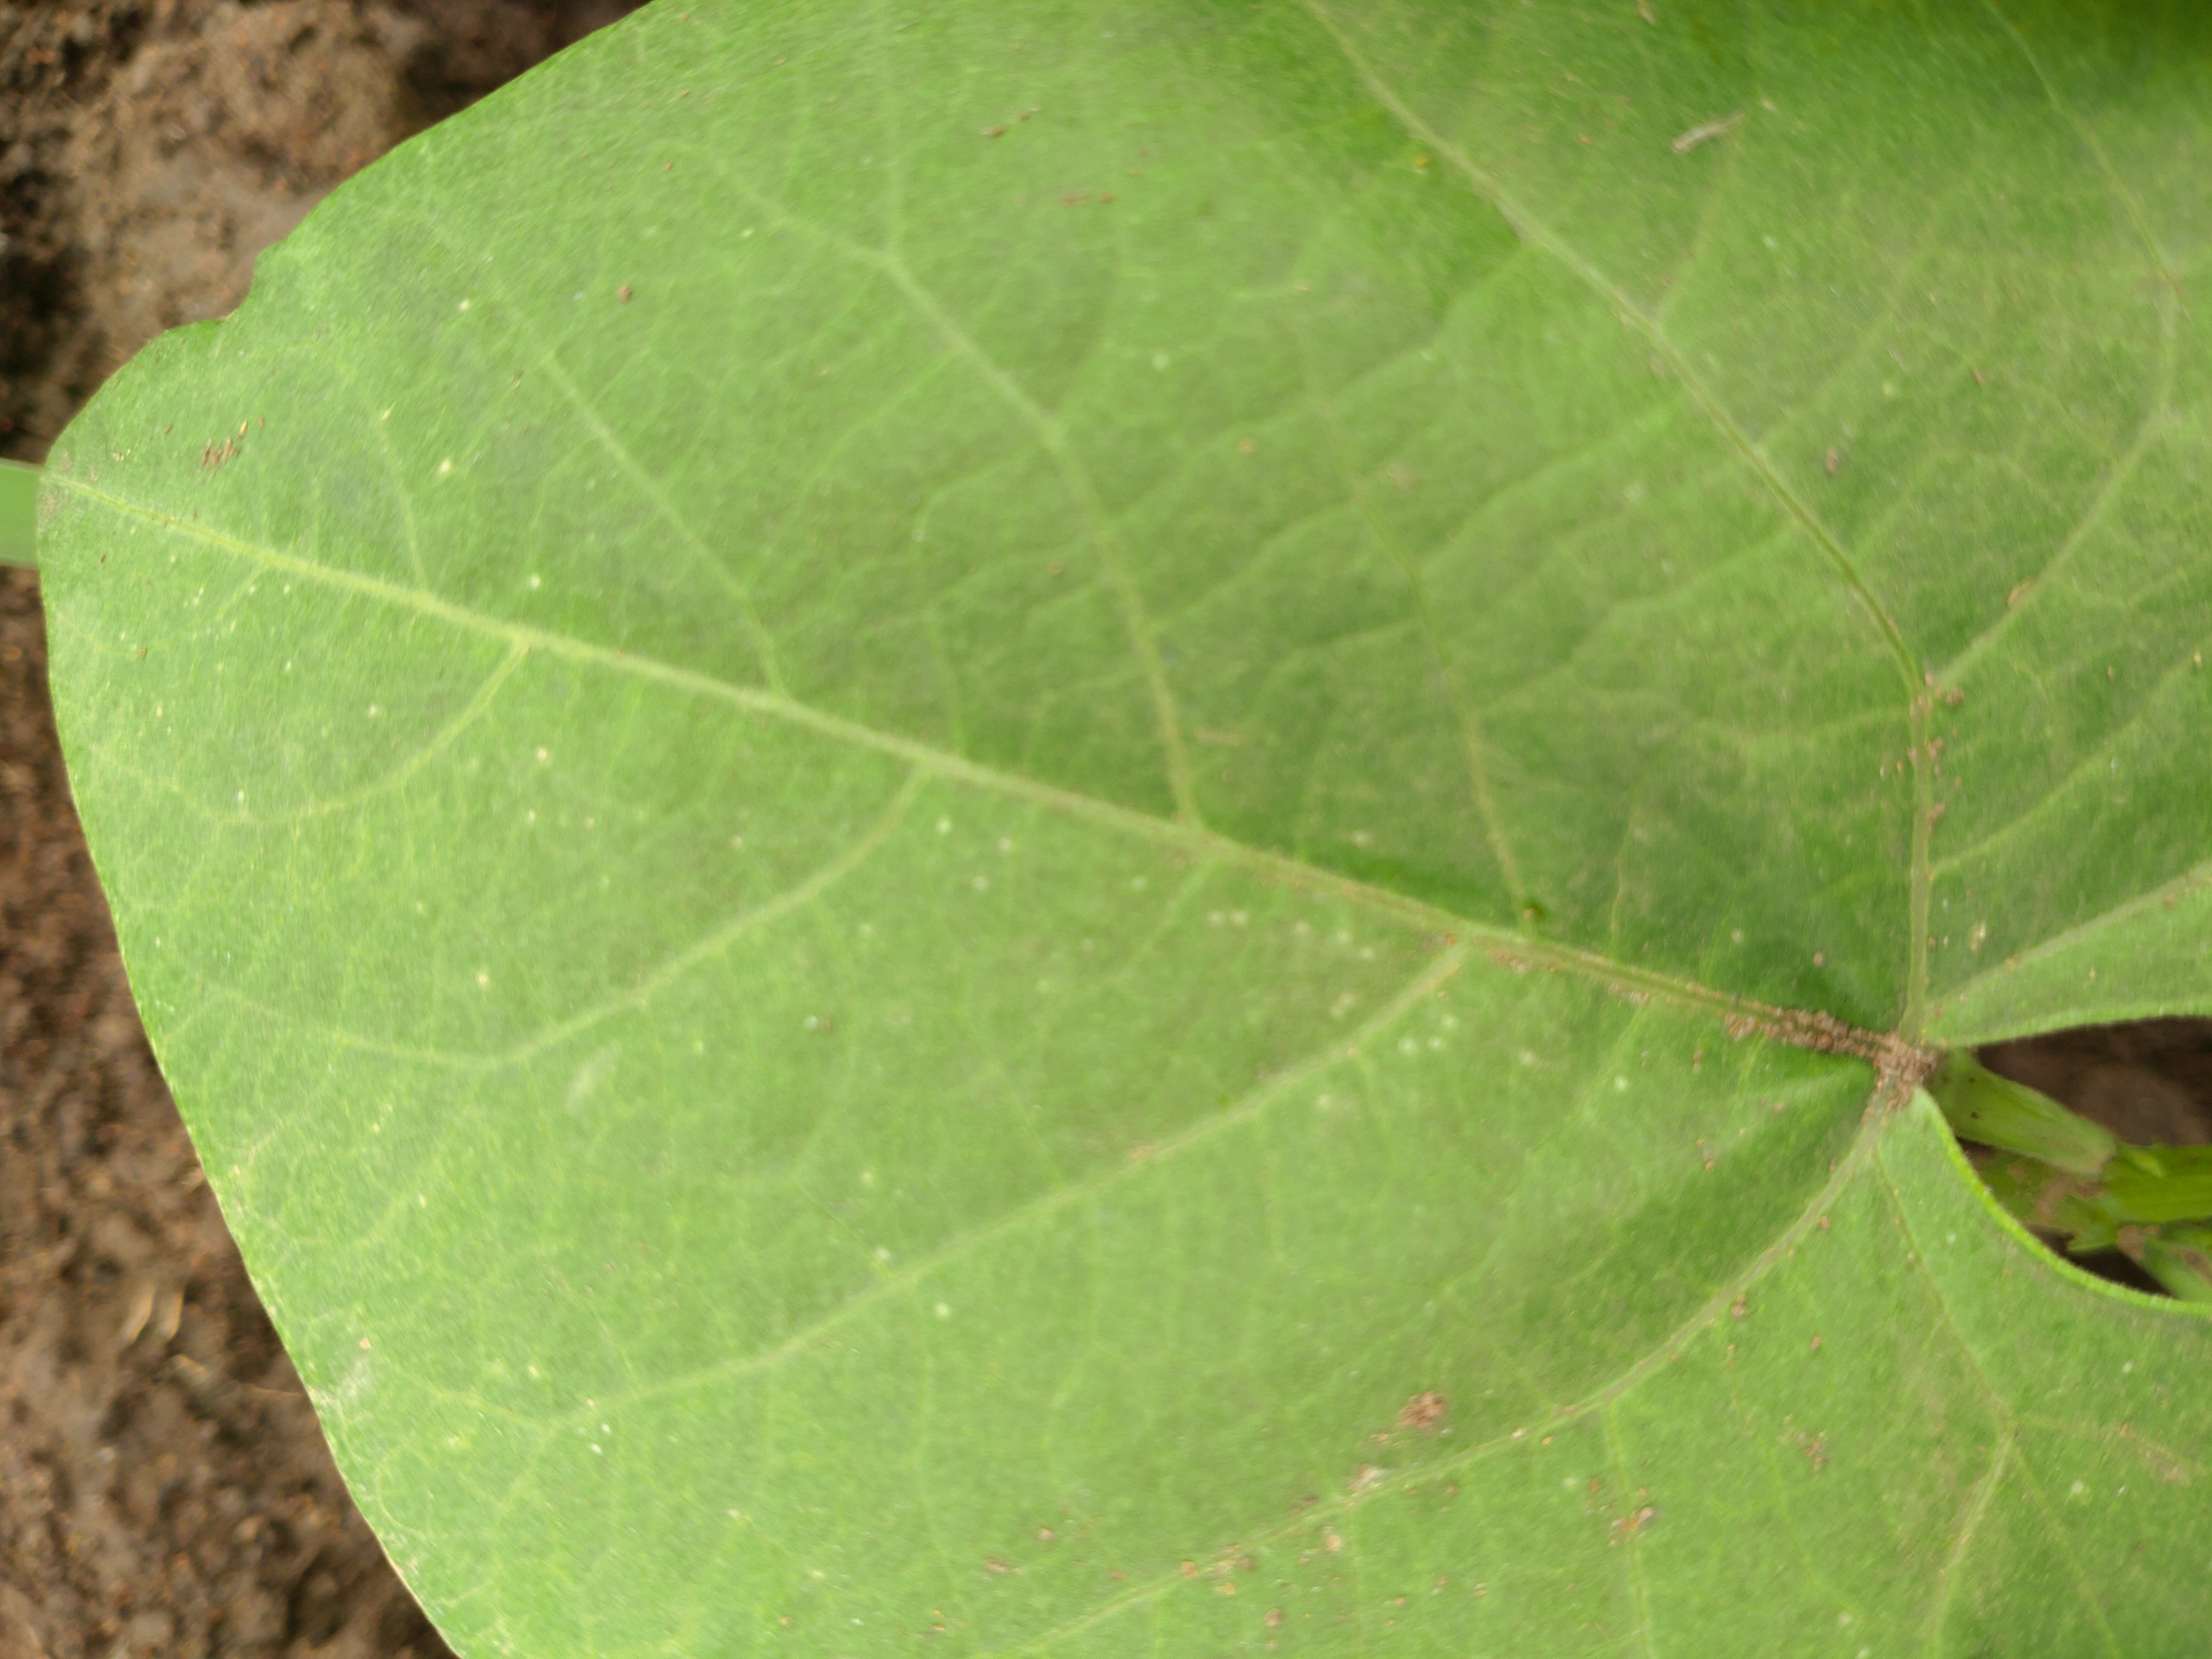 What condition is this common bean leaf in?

healthy
